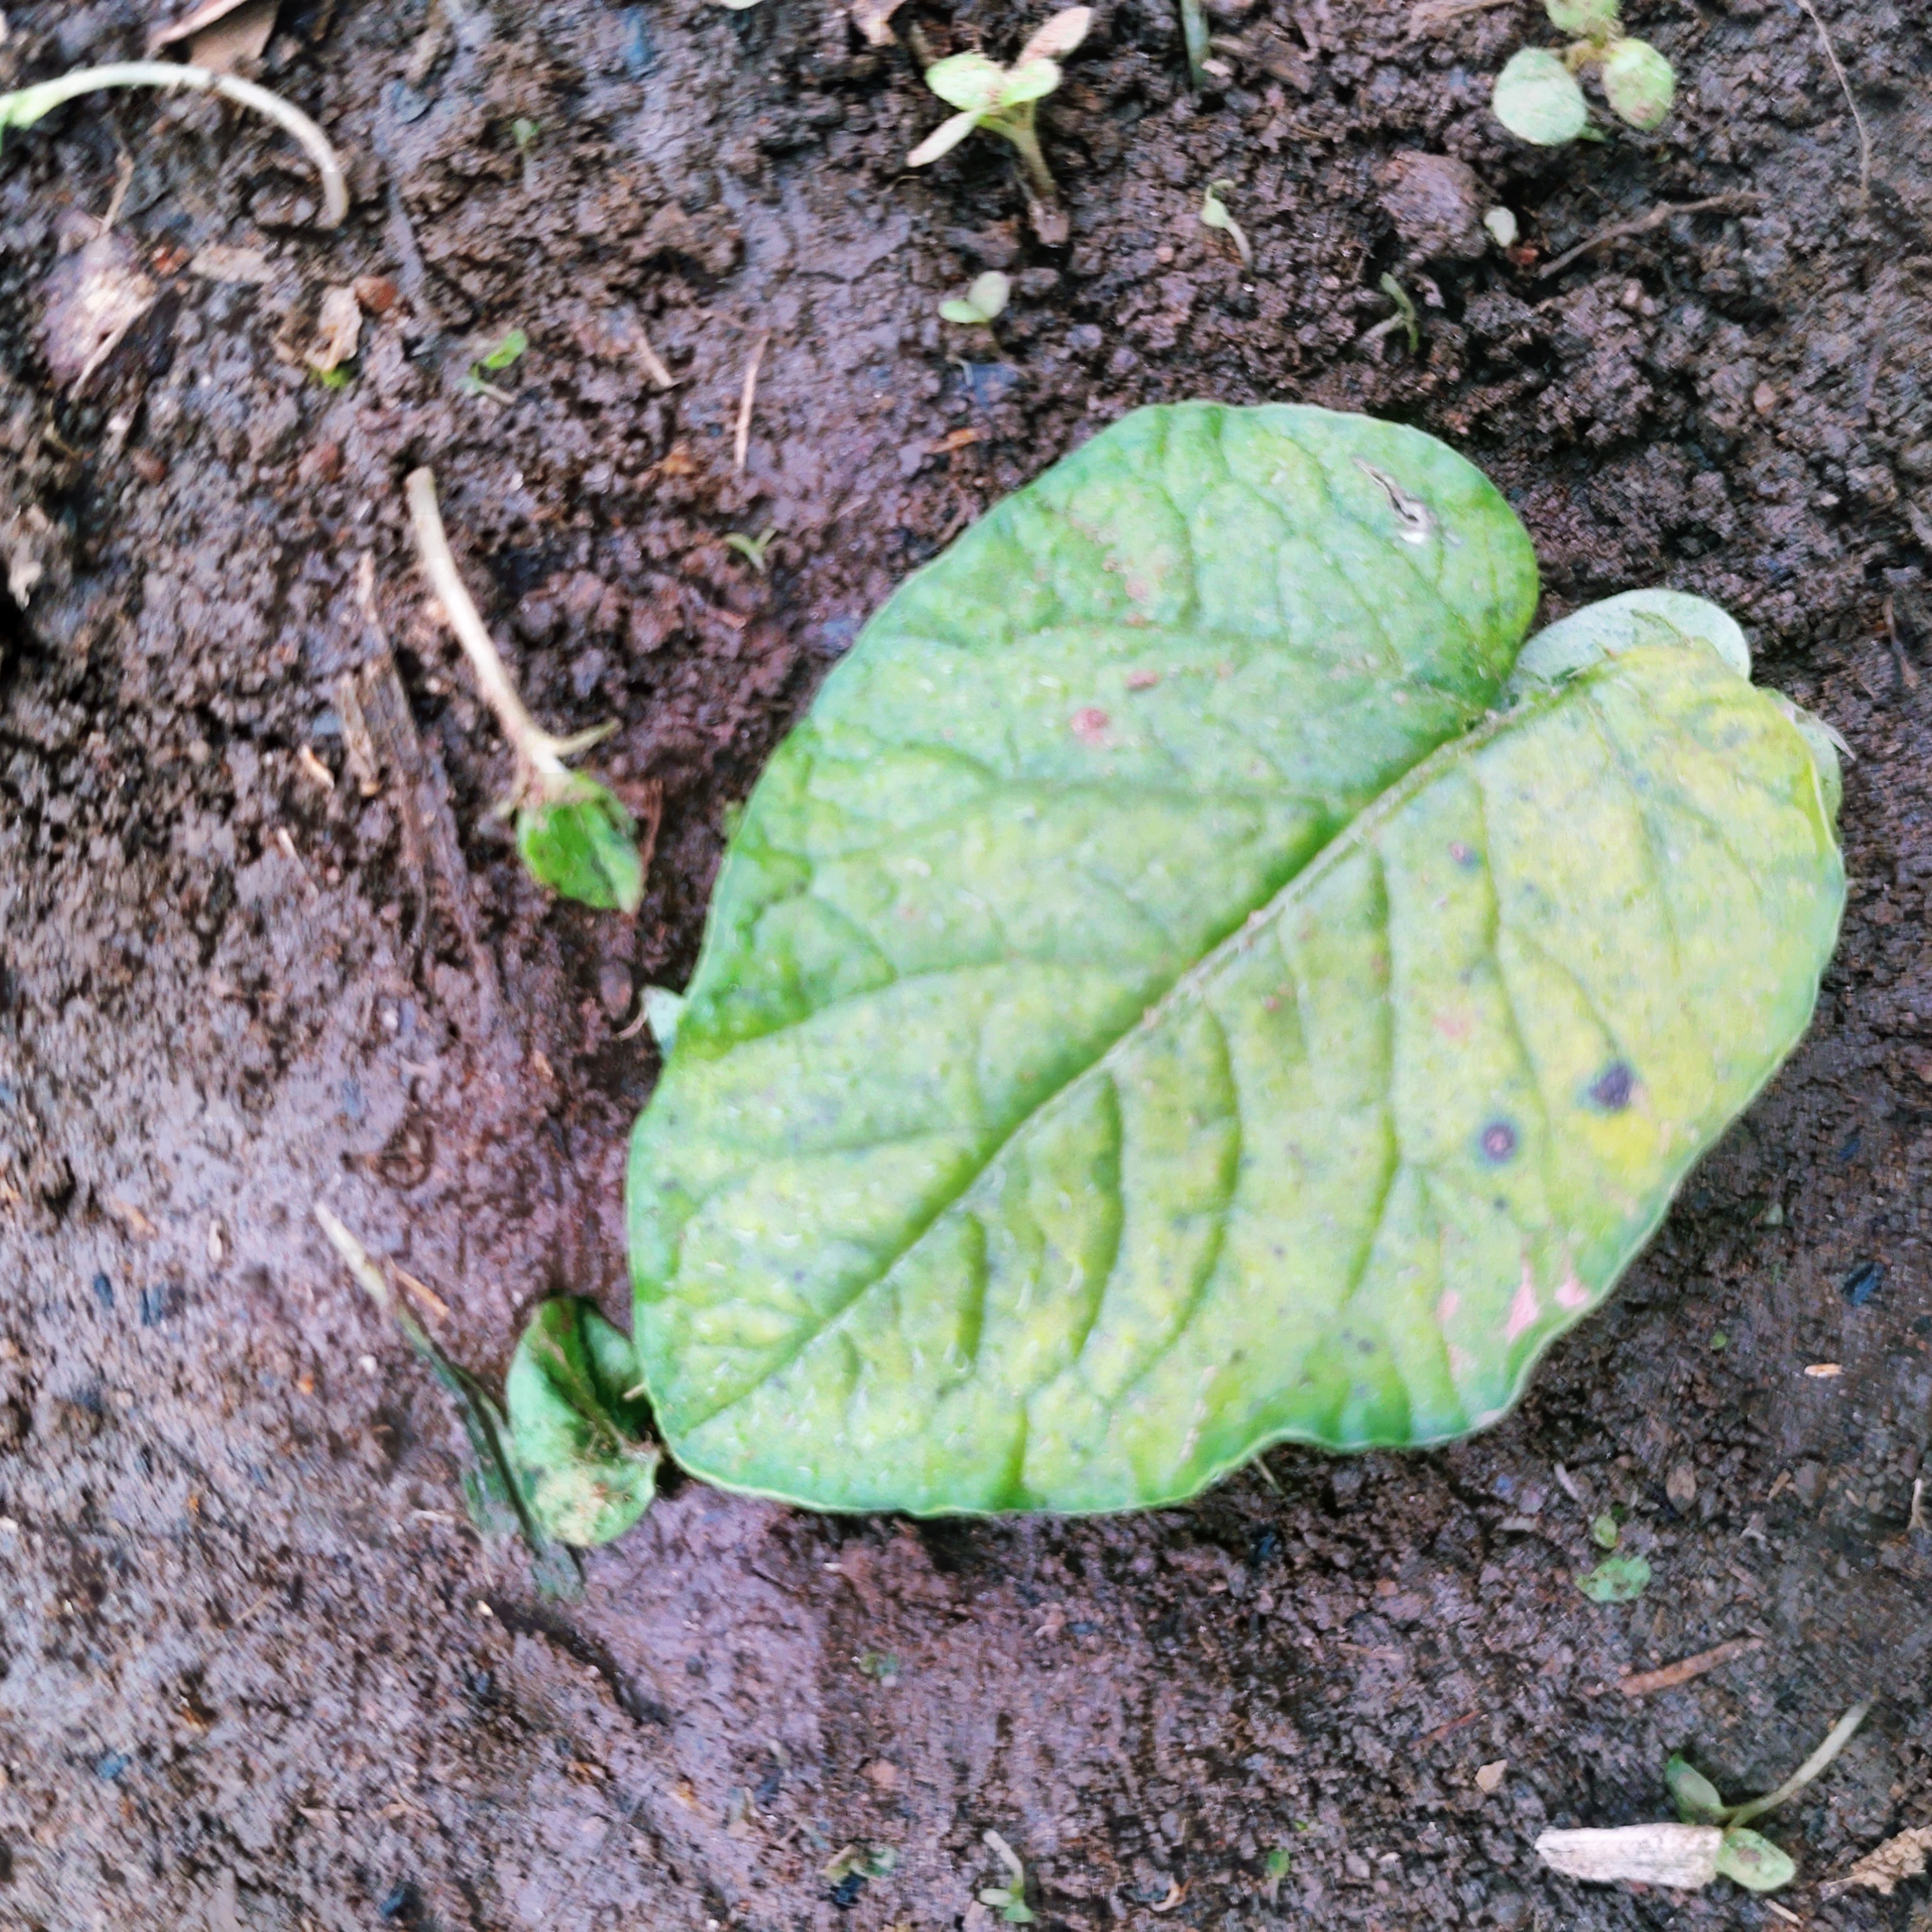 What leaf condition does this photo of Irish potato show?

late blight
